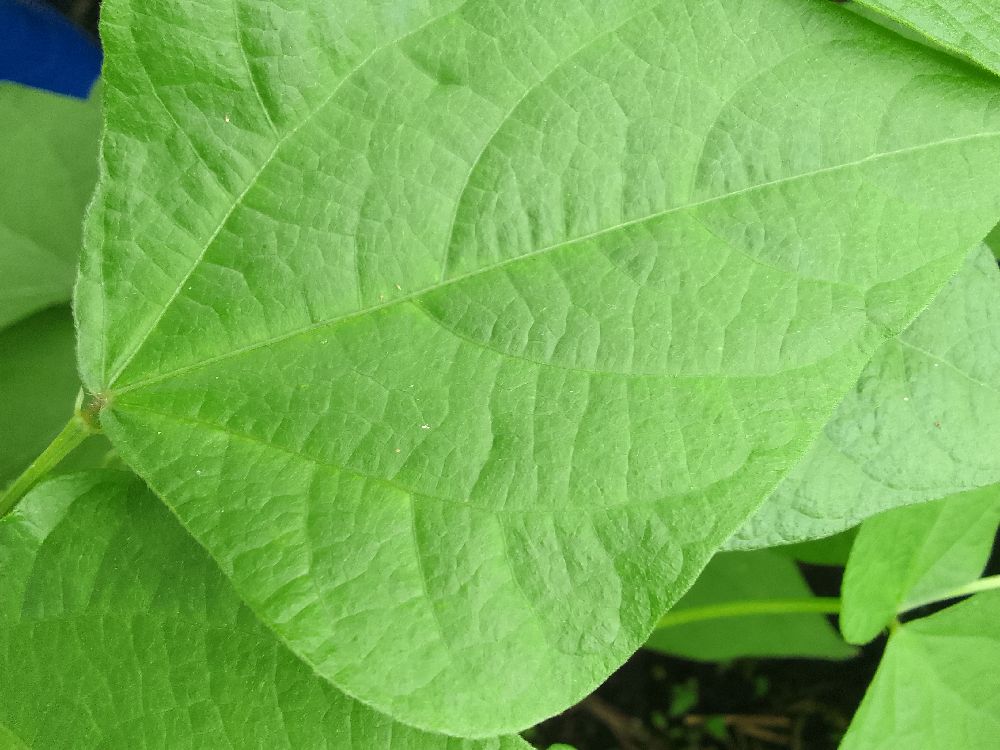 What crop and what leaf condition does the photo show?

common bean, healthy
